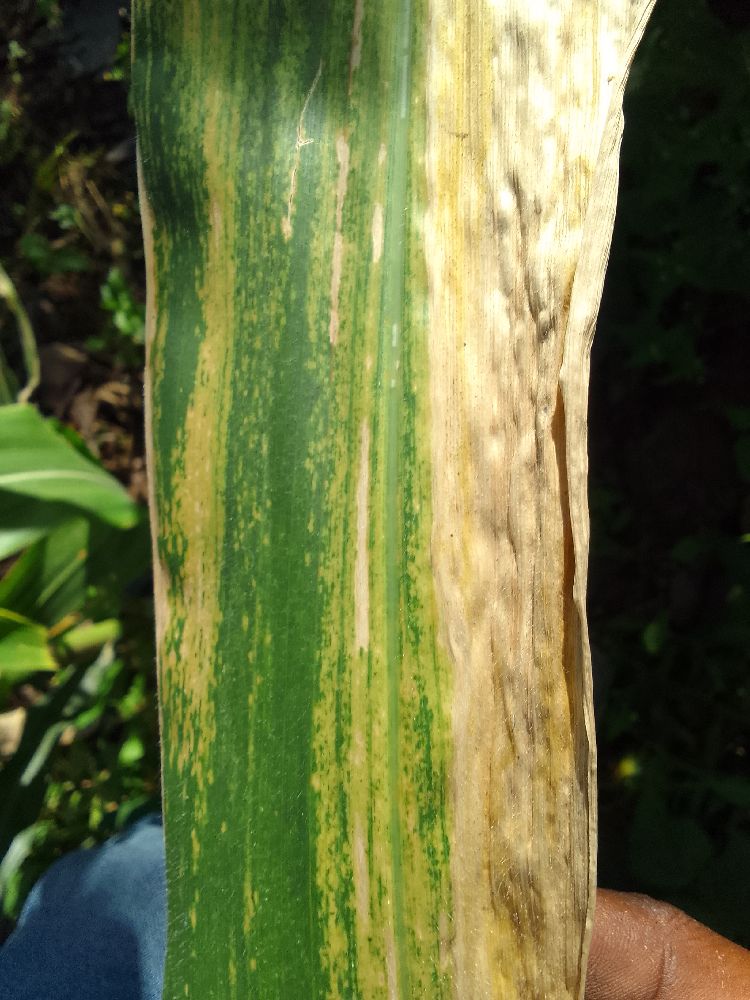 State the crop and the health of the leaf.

maize, maize lethal necrosis
